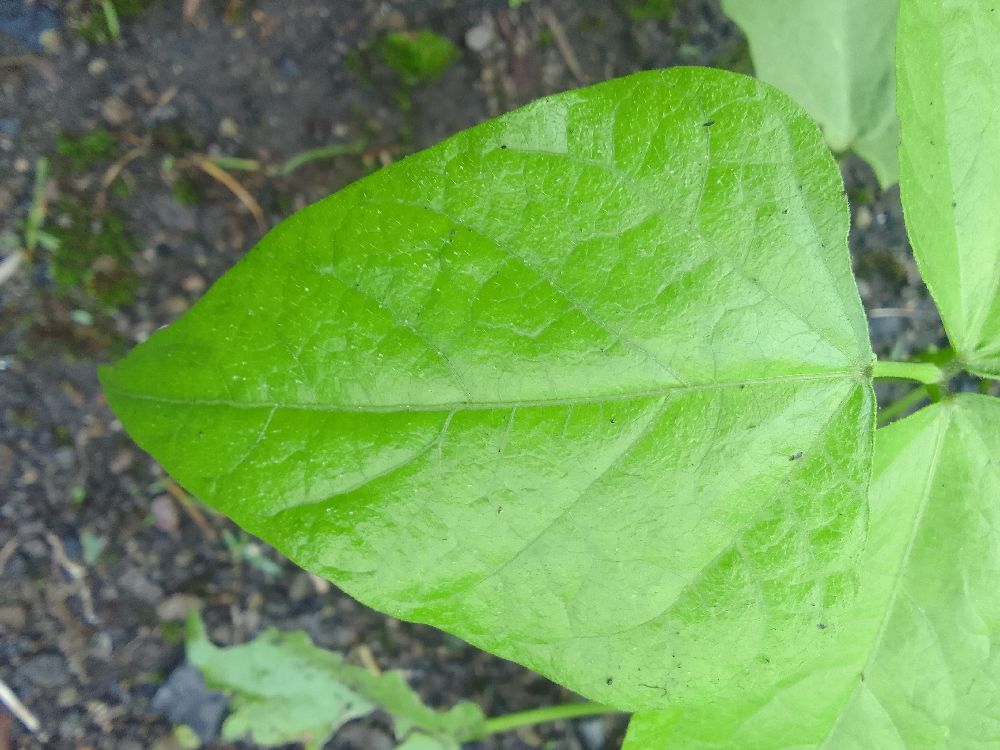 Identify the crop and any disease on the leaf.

common bean, healthy
